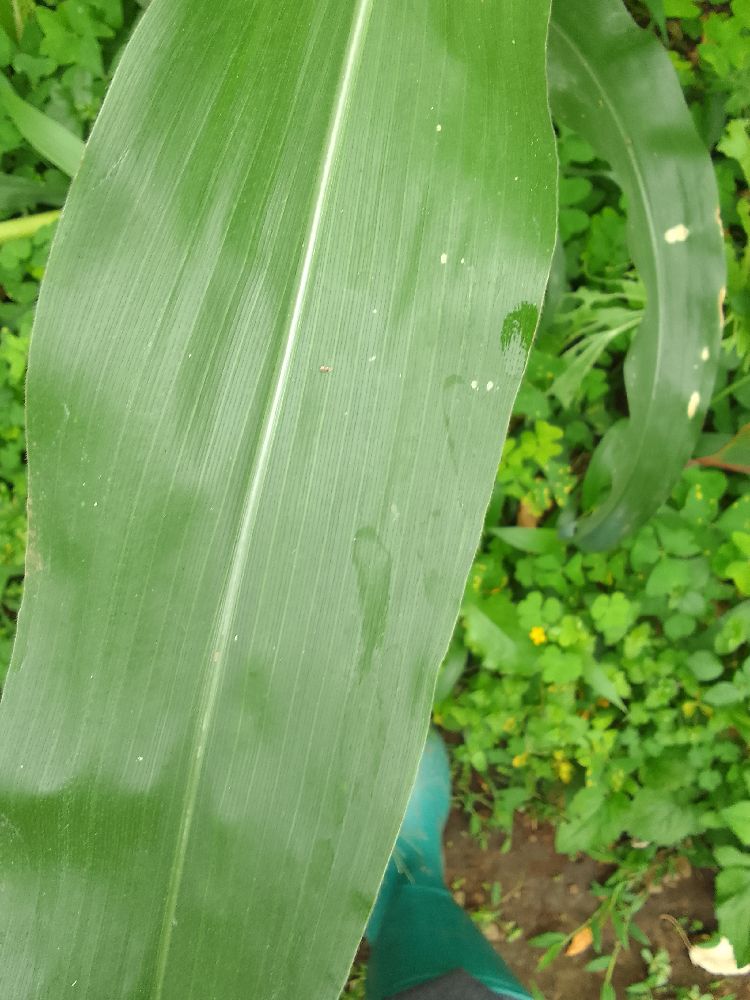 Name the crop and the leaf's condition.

maize, healthy
